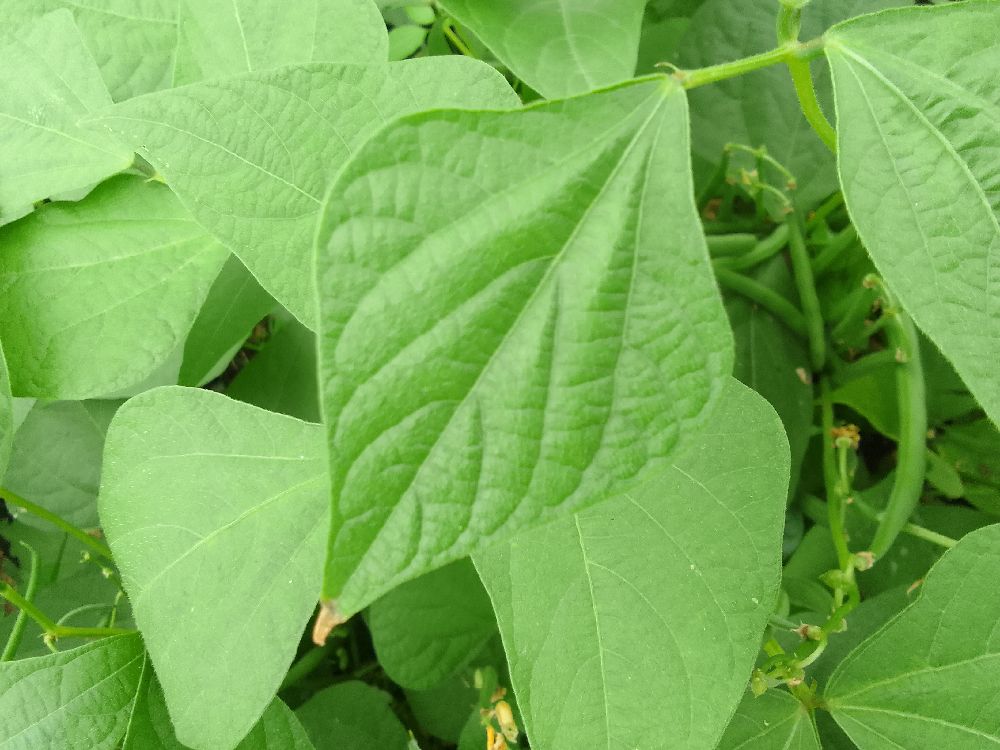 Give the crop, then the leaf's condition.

common bean, healthy
